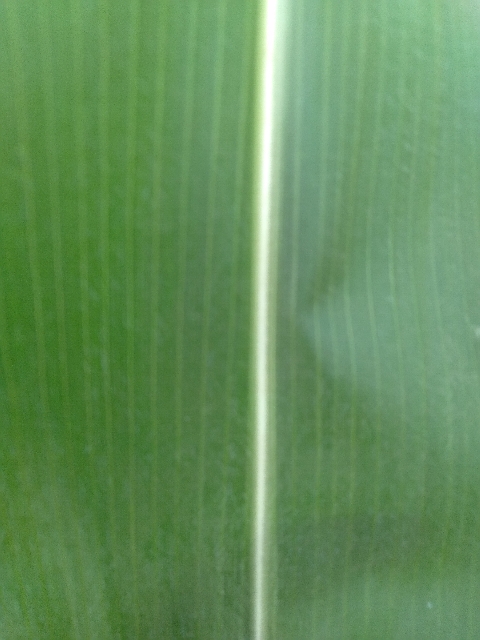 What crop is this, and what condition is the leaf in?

maize, healthy
